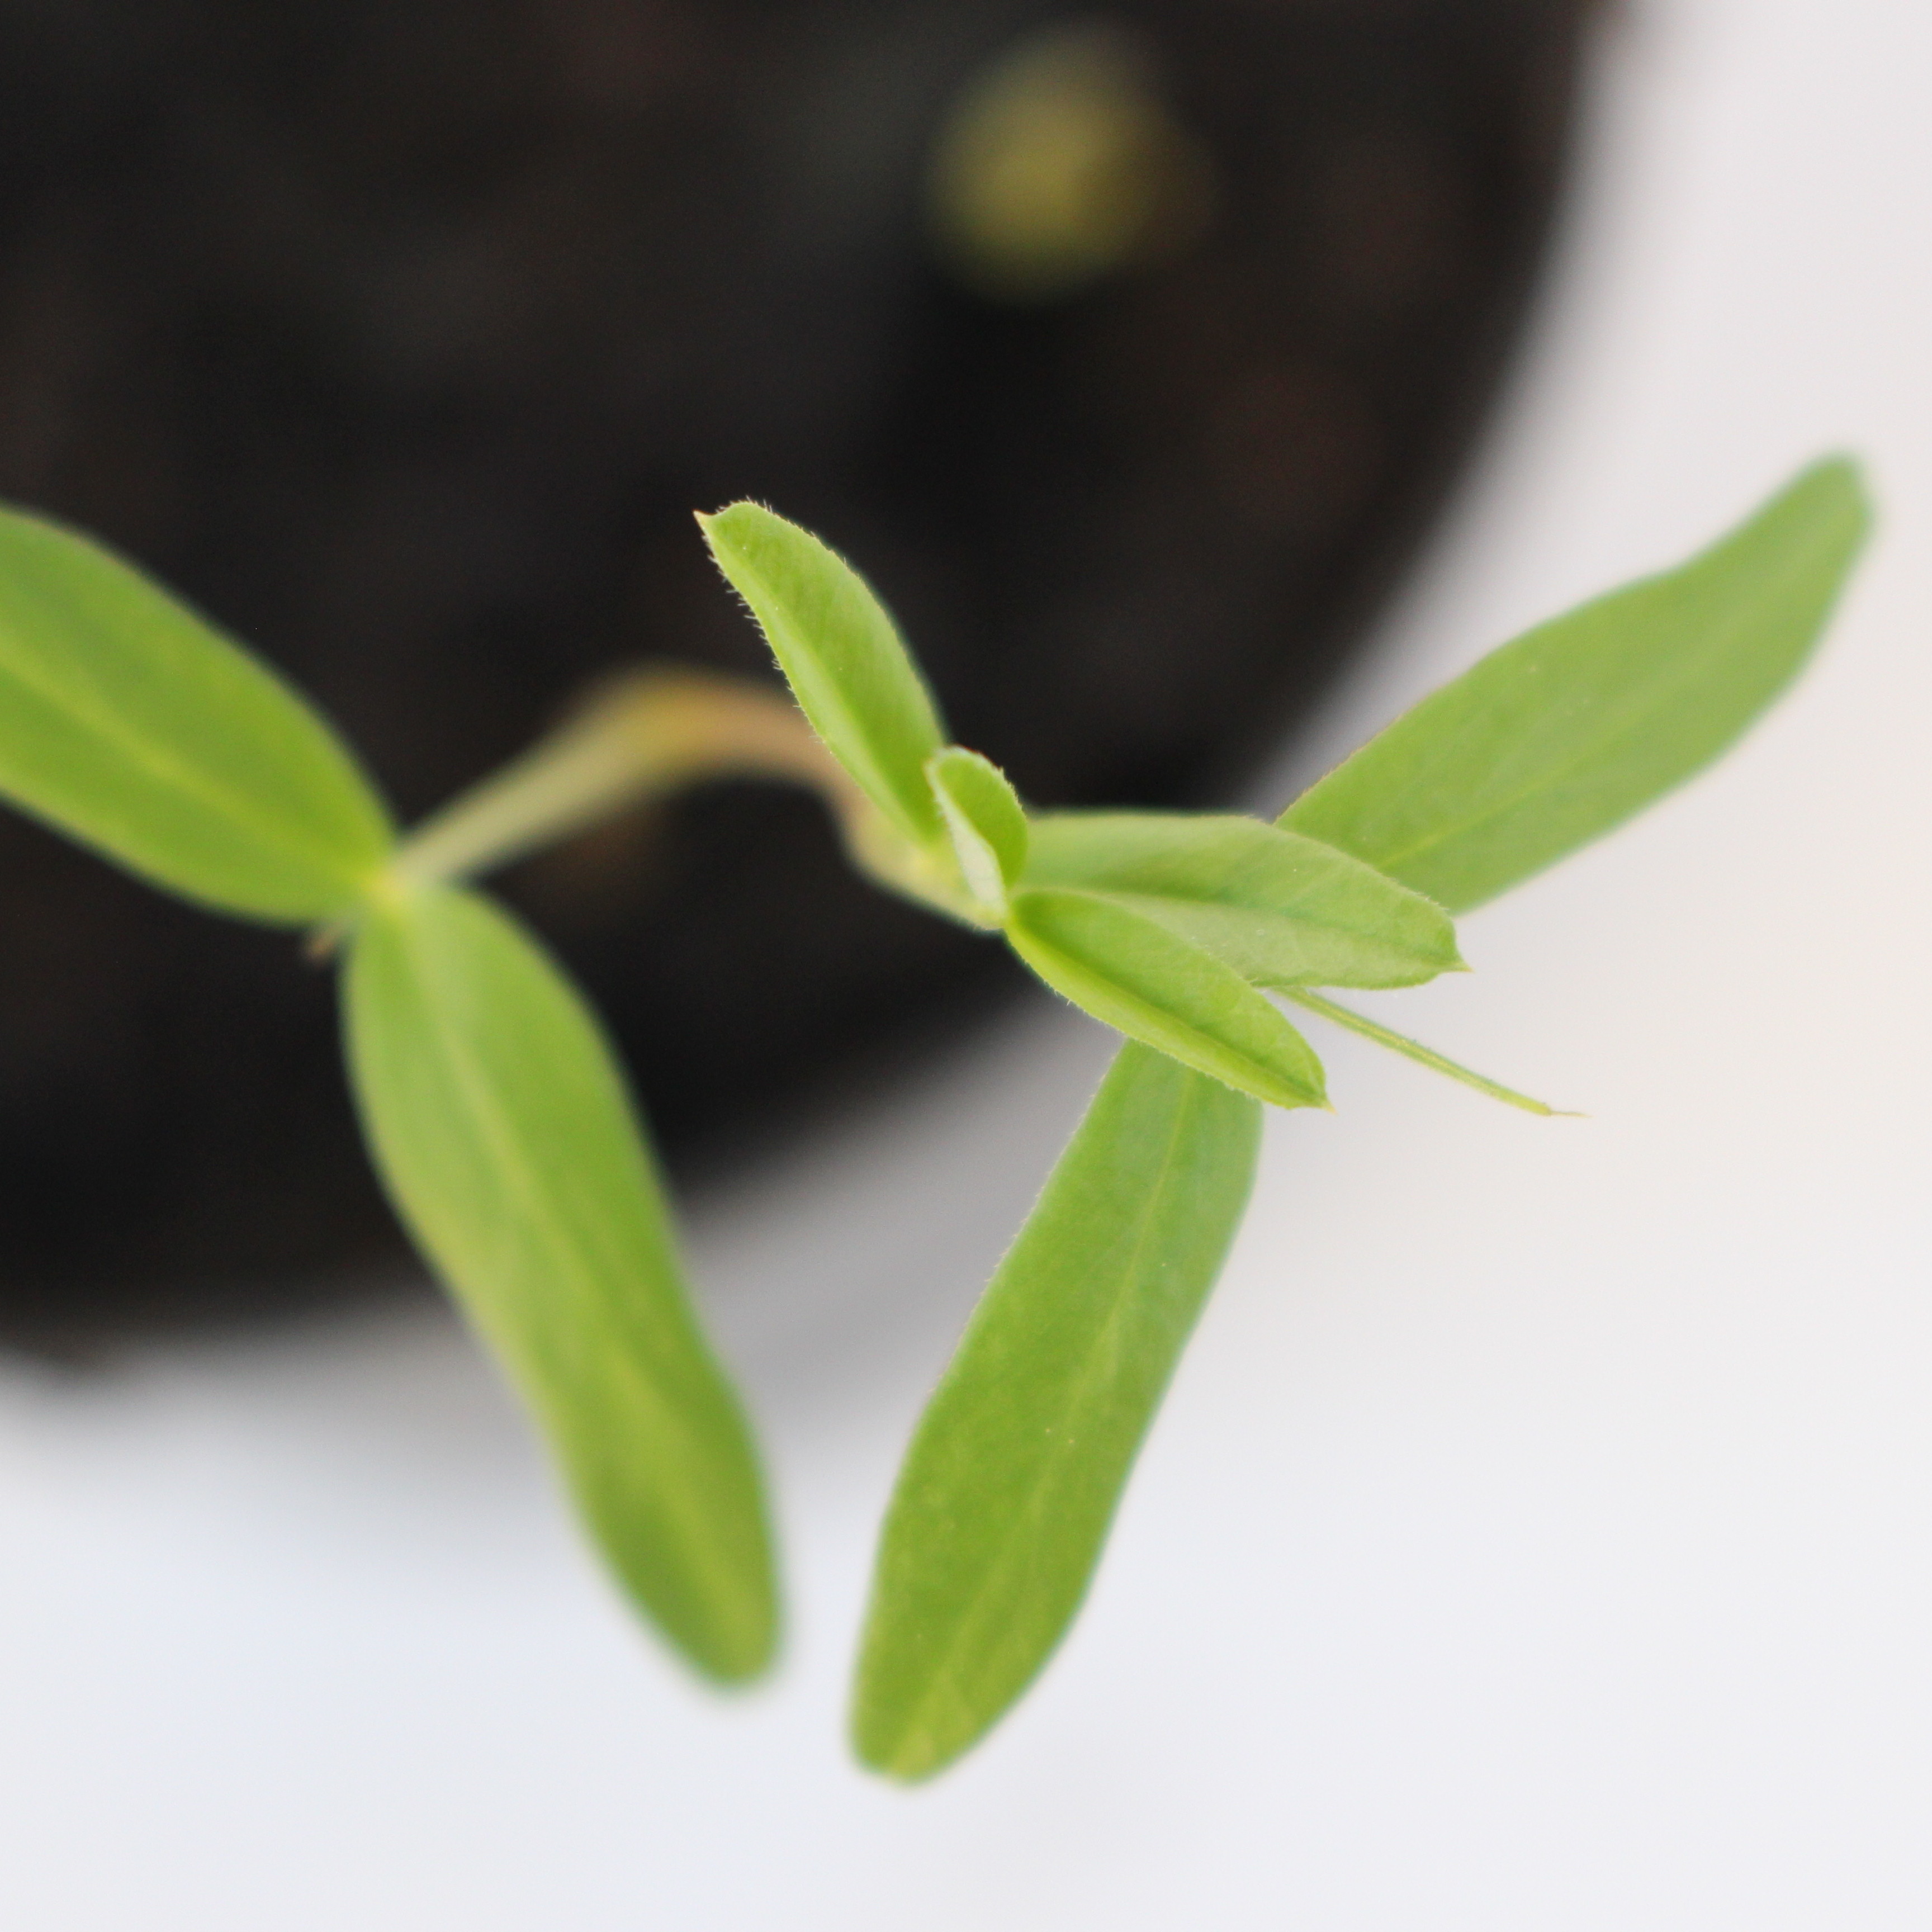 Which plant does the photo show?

Vicia sativa
